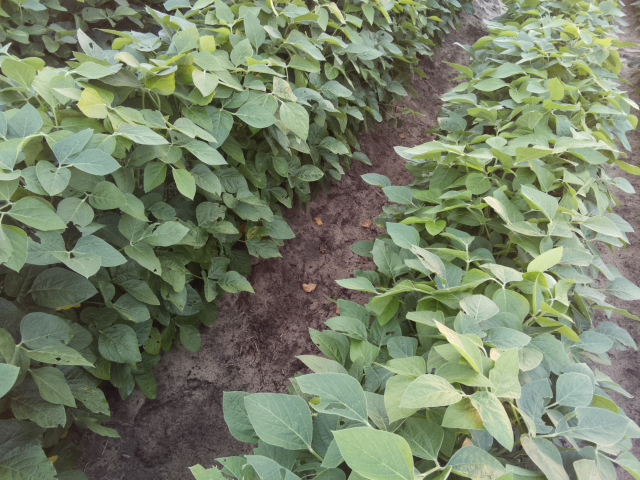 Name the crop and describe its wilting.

soybean, leaves with no wilting
